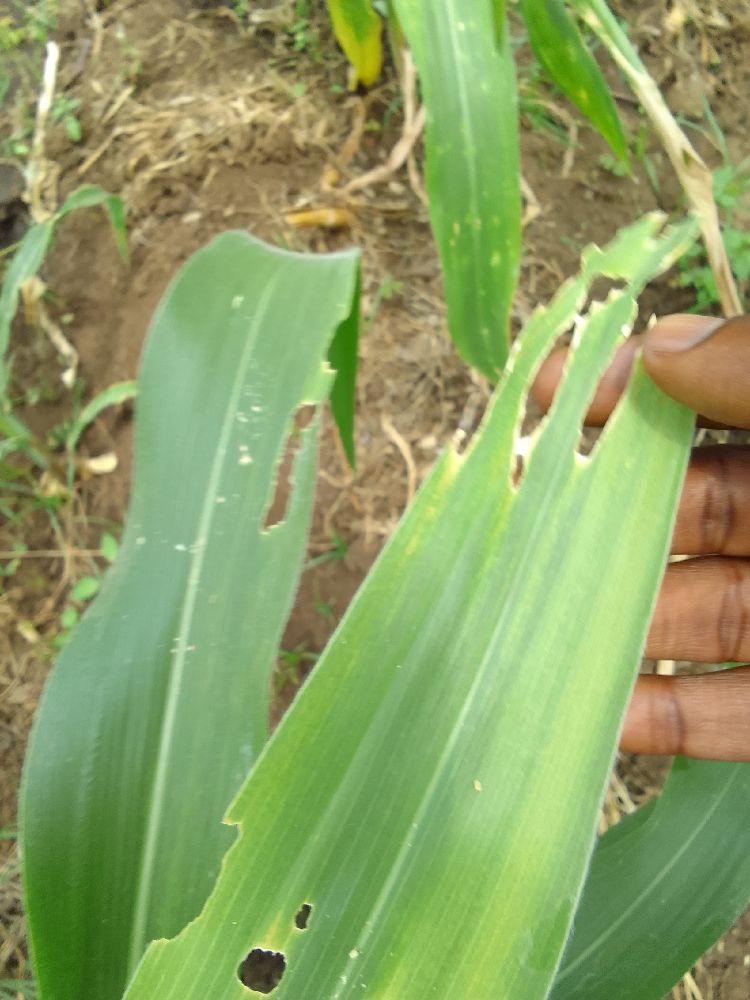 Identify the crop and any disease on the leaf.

maize, maize lethal necrosis
